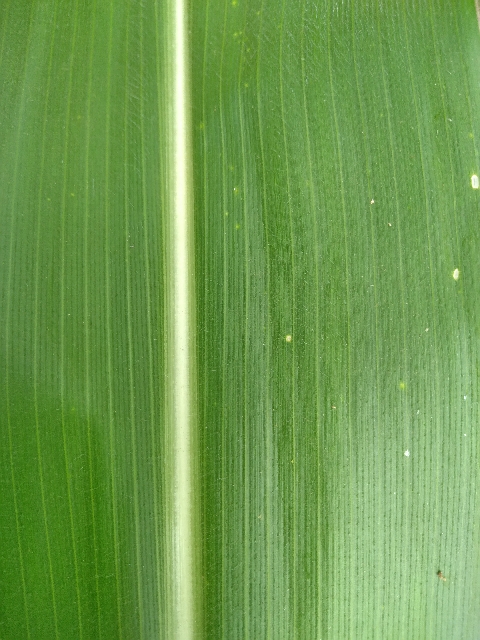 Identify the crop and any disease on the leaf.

maize, healthy
